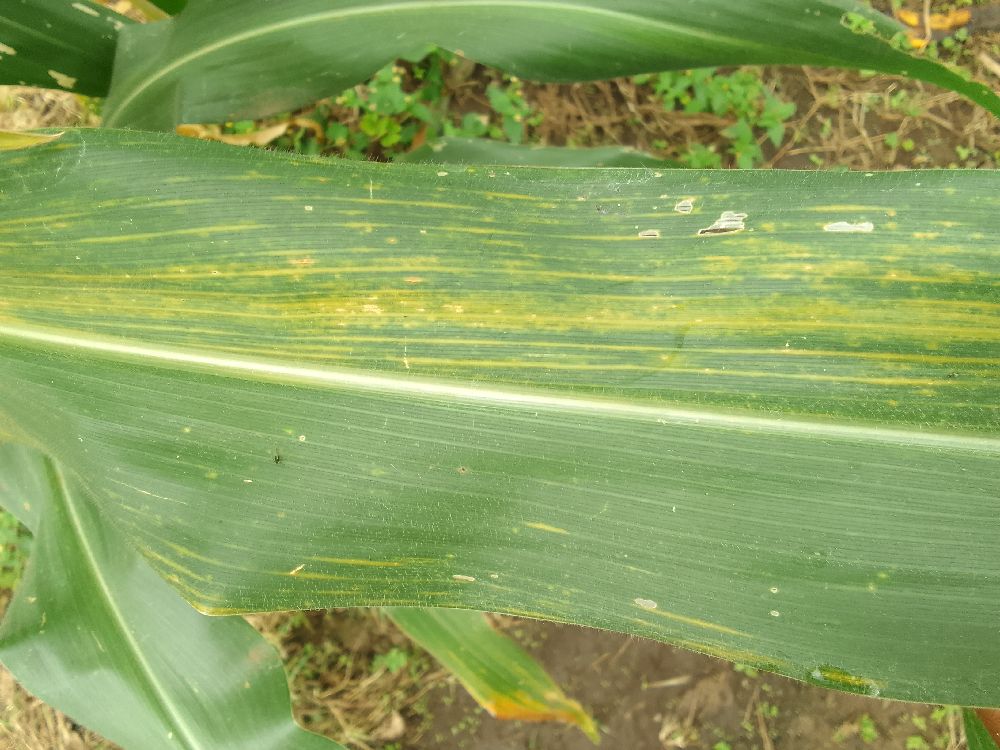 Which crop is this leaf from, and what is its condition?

maize, maize lethal necrosis
